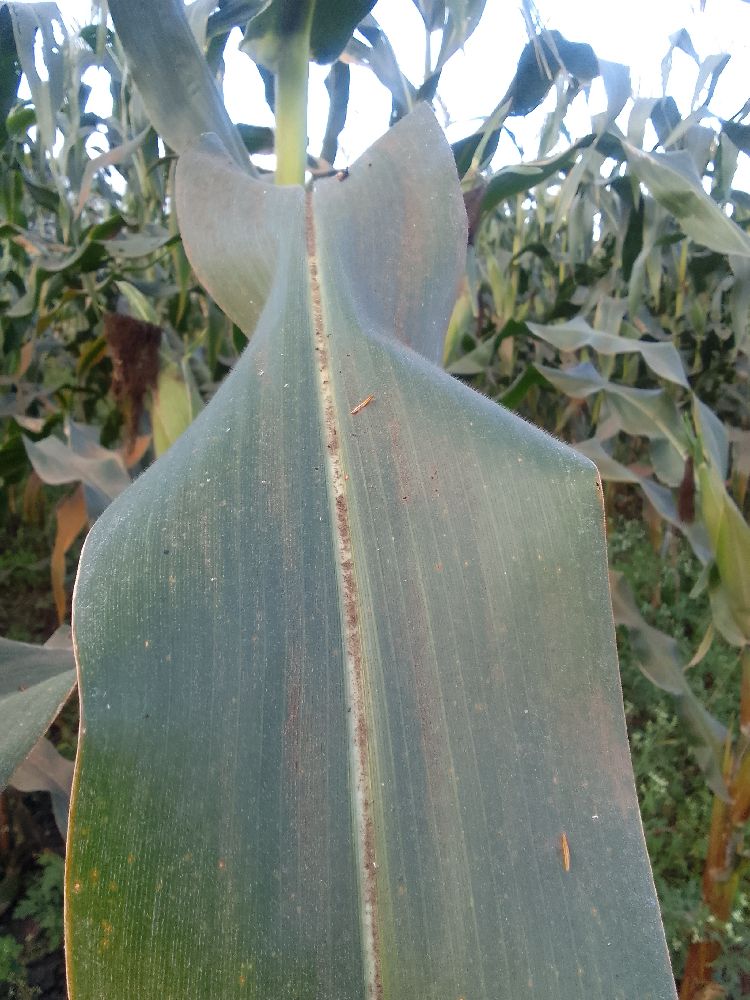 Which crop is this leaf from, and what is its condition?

maize, healthy
